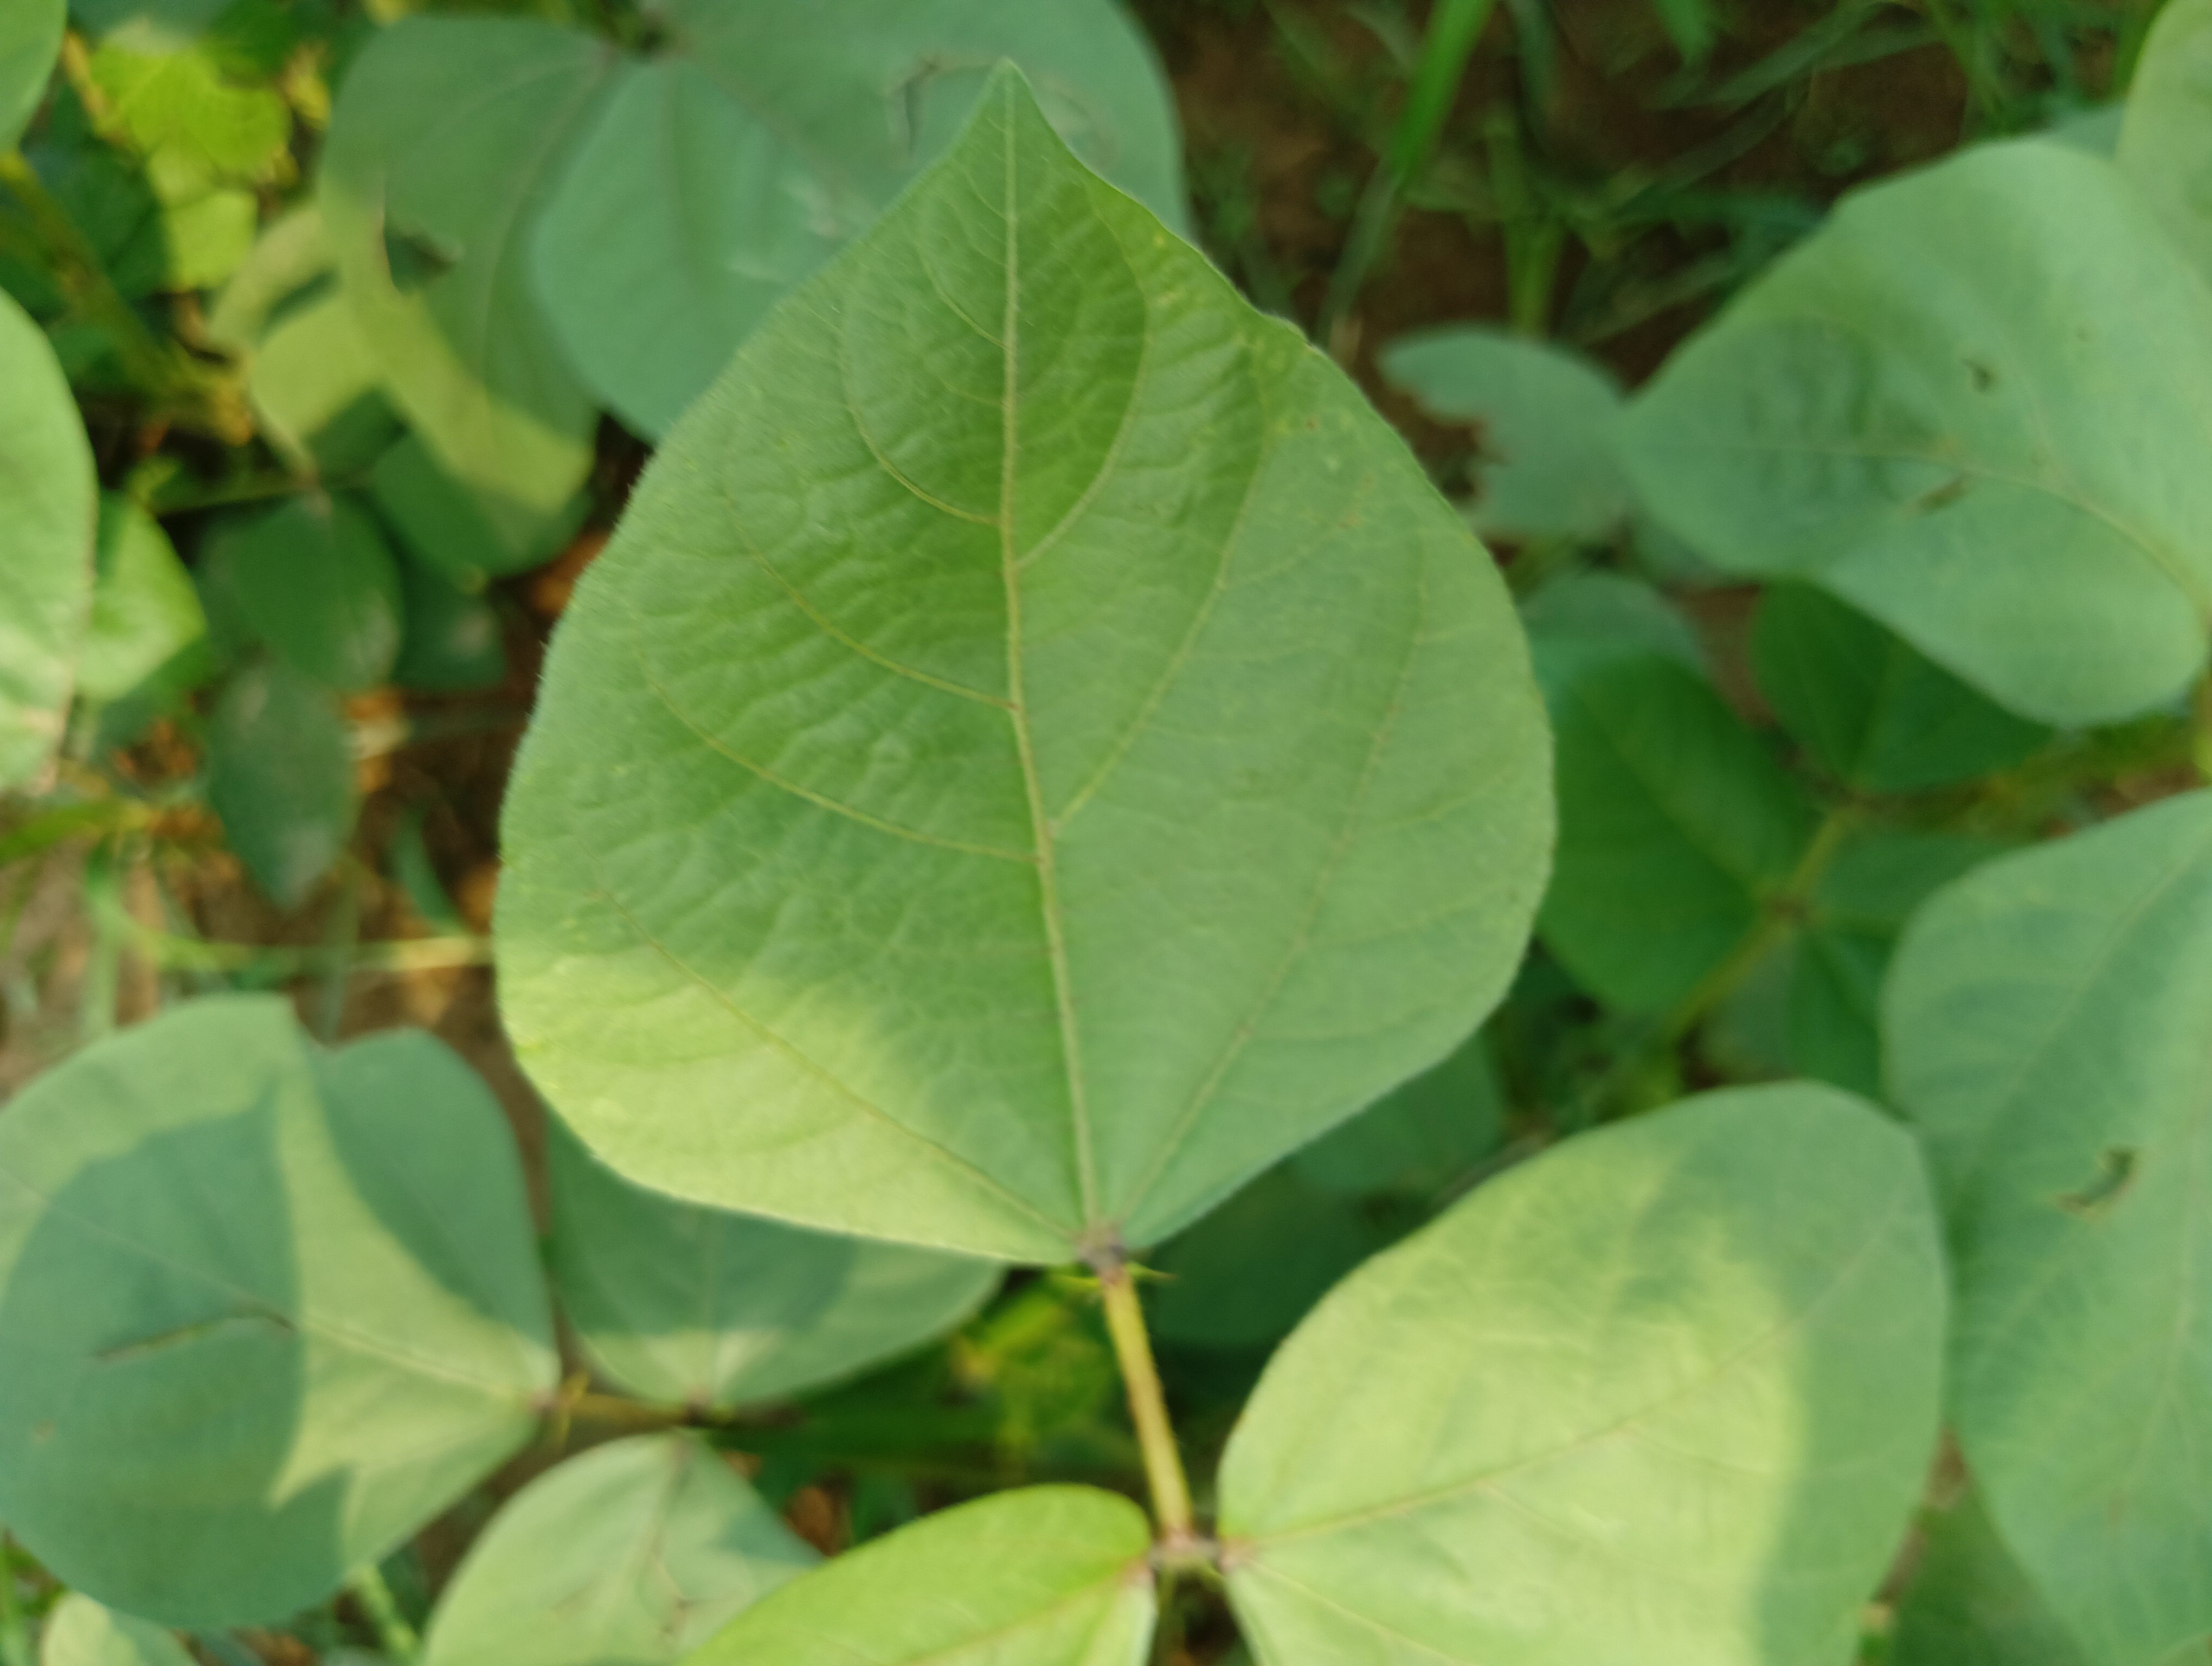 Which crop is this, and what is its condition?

mungbean, healthy
